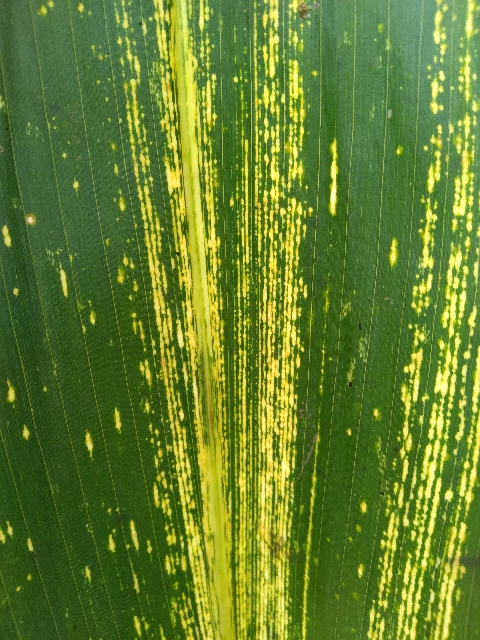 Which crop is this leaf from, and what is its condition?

maize, maize streak virus
